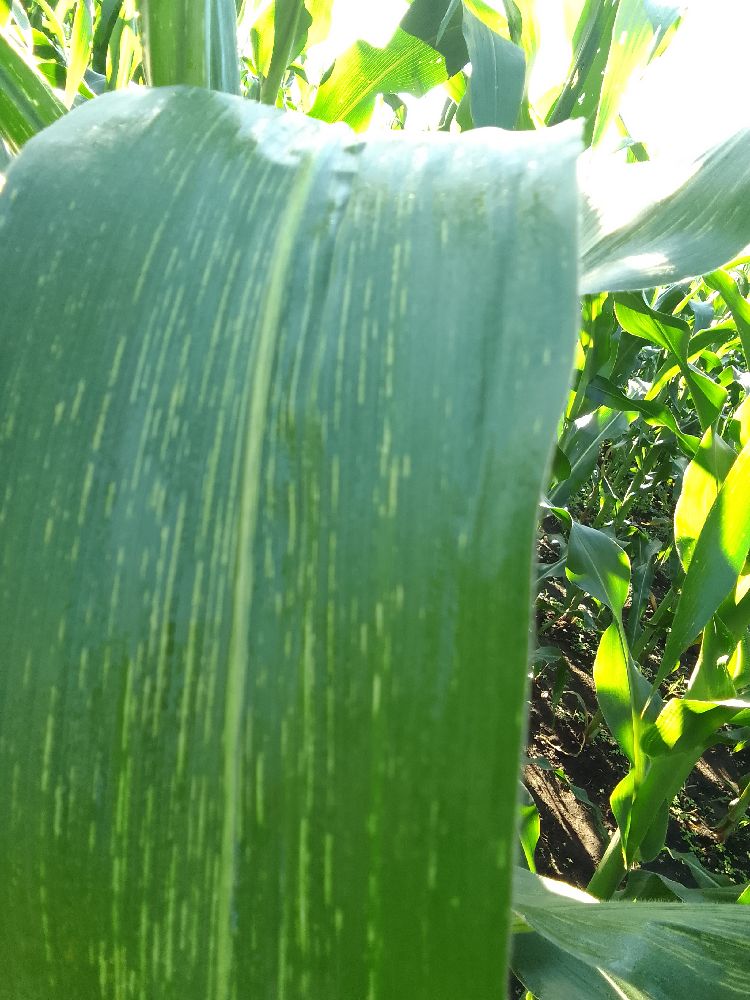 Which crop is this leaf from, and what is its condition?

maize, maize streak virus
